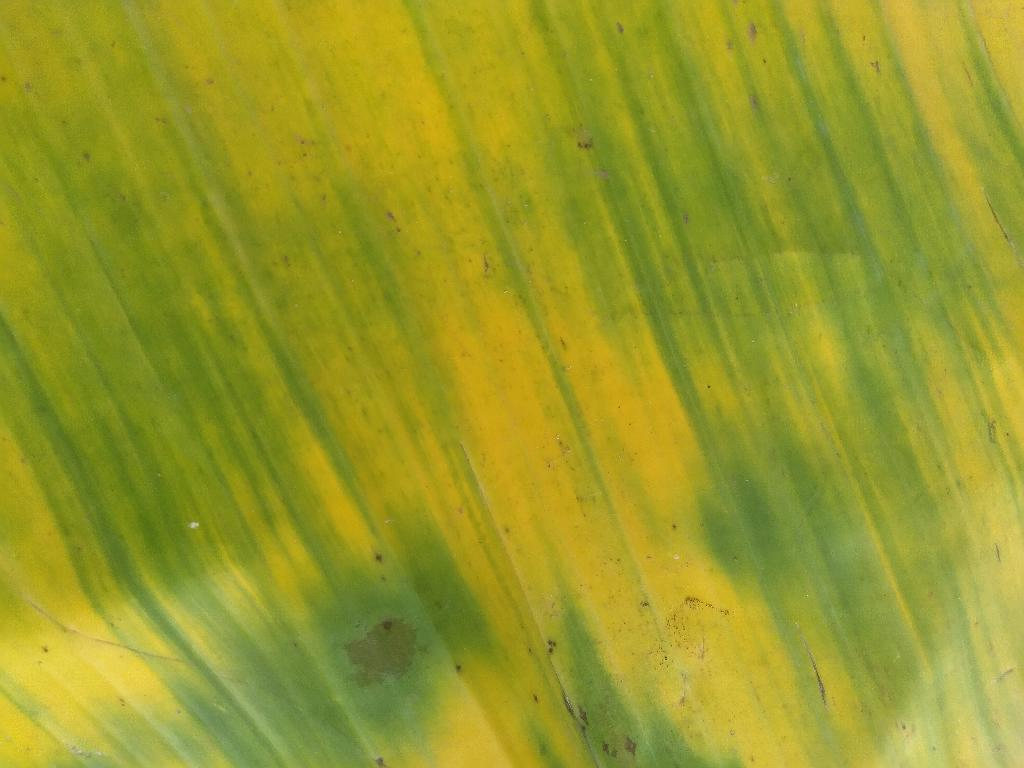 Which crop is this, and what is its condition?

banana, fusarium wilt race 1
